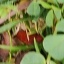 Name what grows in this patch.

unstructured weed
